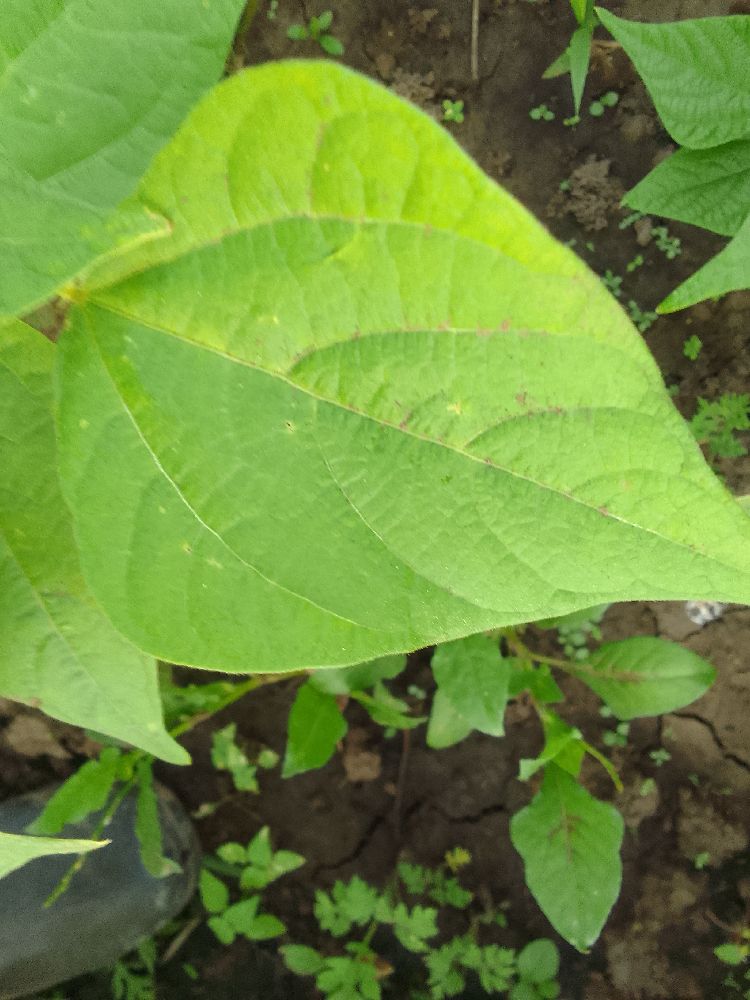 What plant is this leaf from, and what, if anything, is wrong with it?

common bean, healthy
